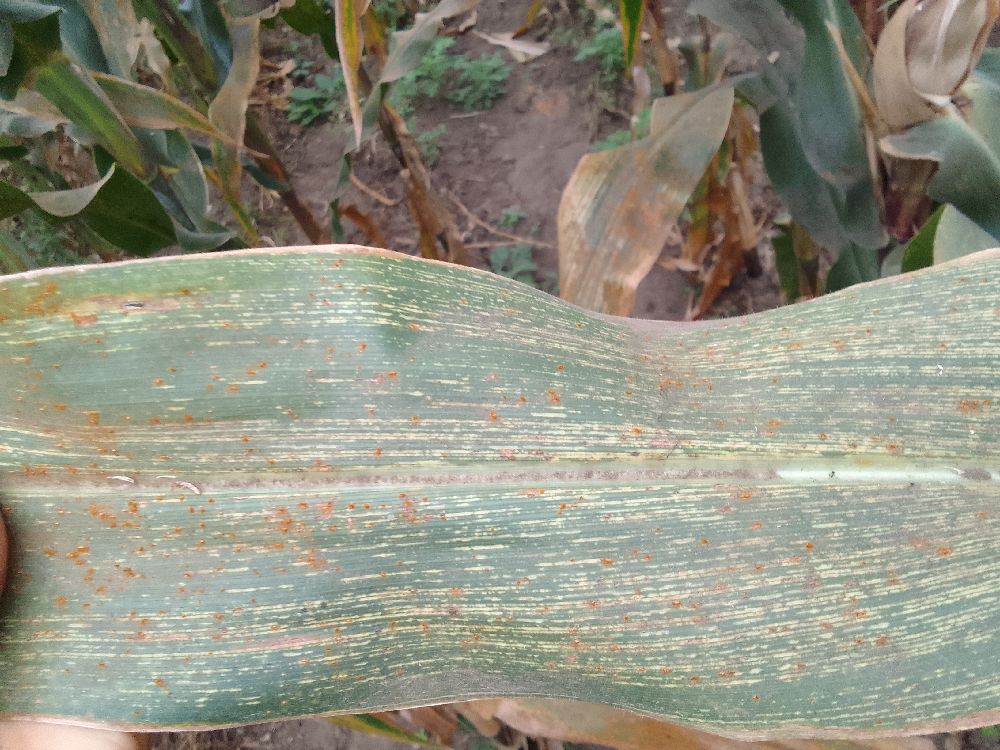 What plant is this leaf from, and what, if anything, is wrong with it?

maize, maize streak virus
